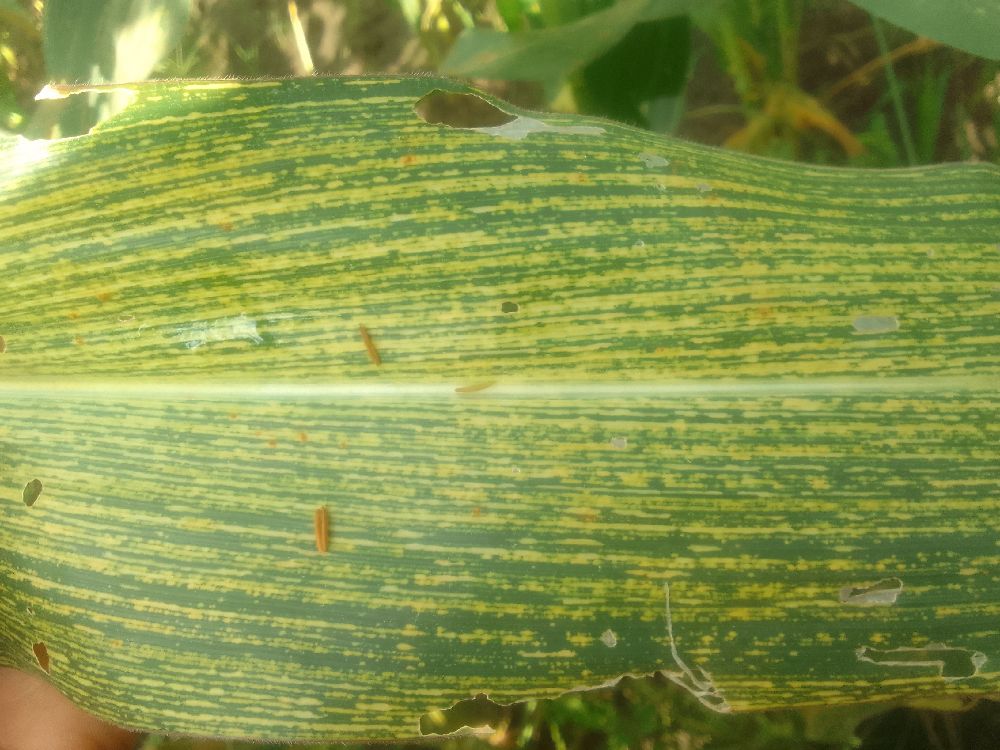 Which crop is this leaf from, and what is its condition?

maize, maize streak virus
